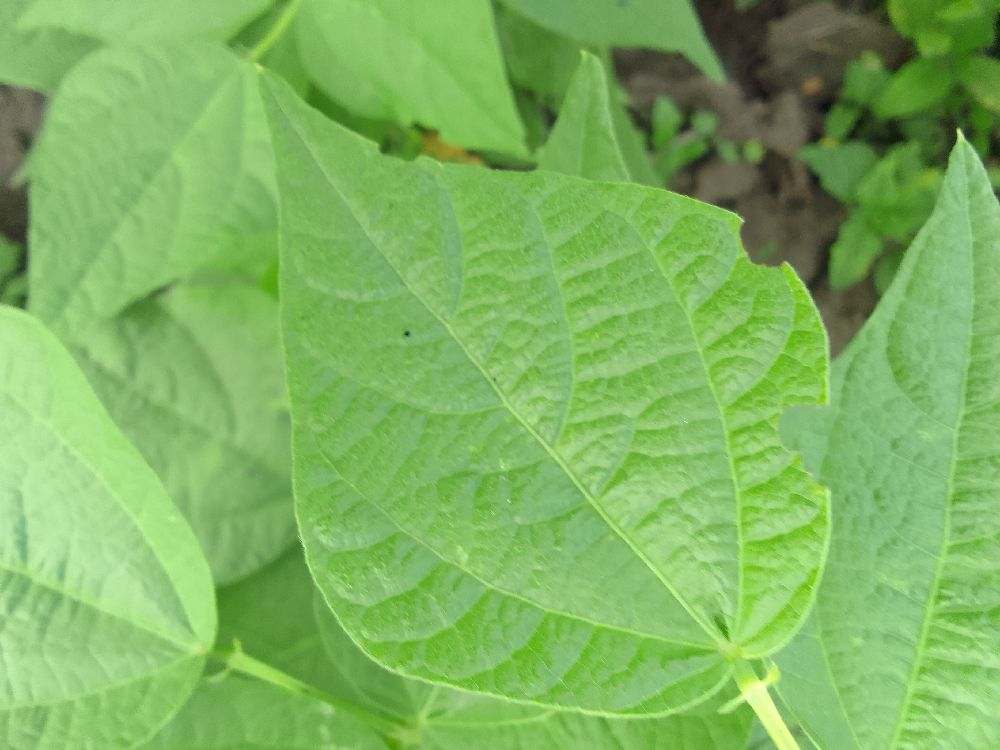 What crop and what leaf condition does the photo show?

common bean, healthy
